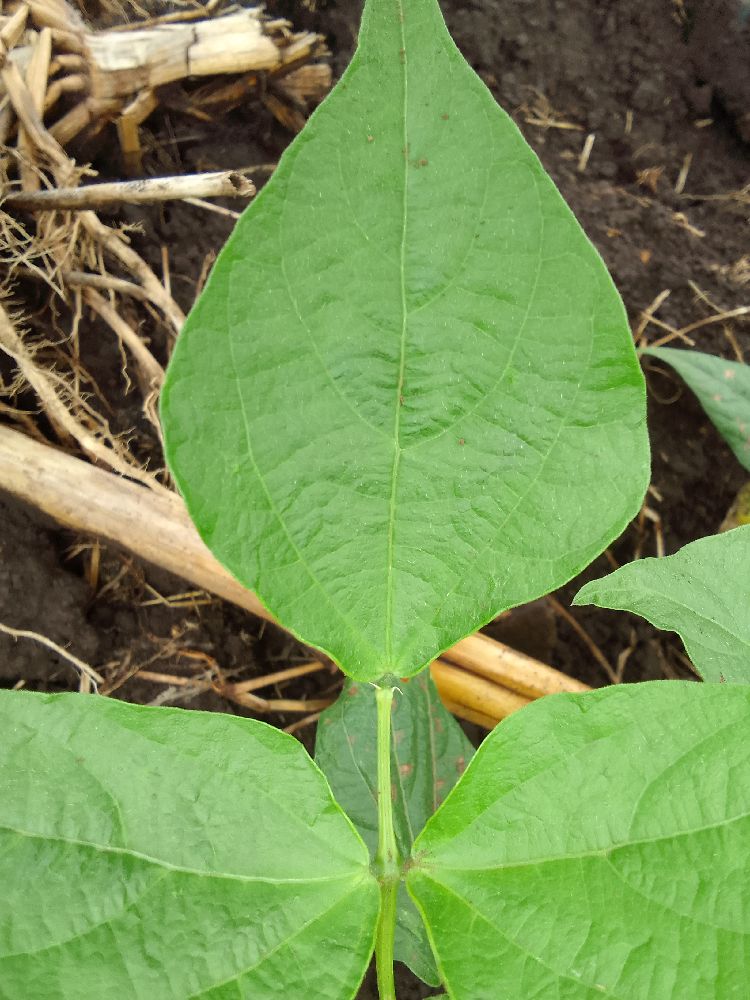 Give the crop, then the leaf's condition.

common bean, healthy
